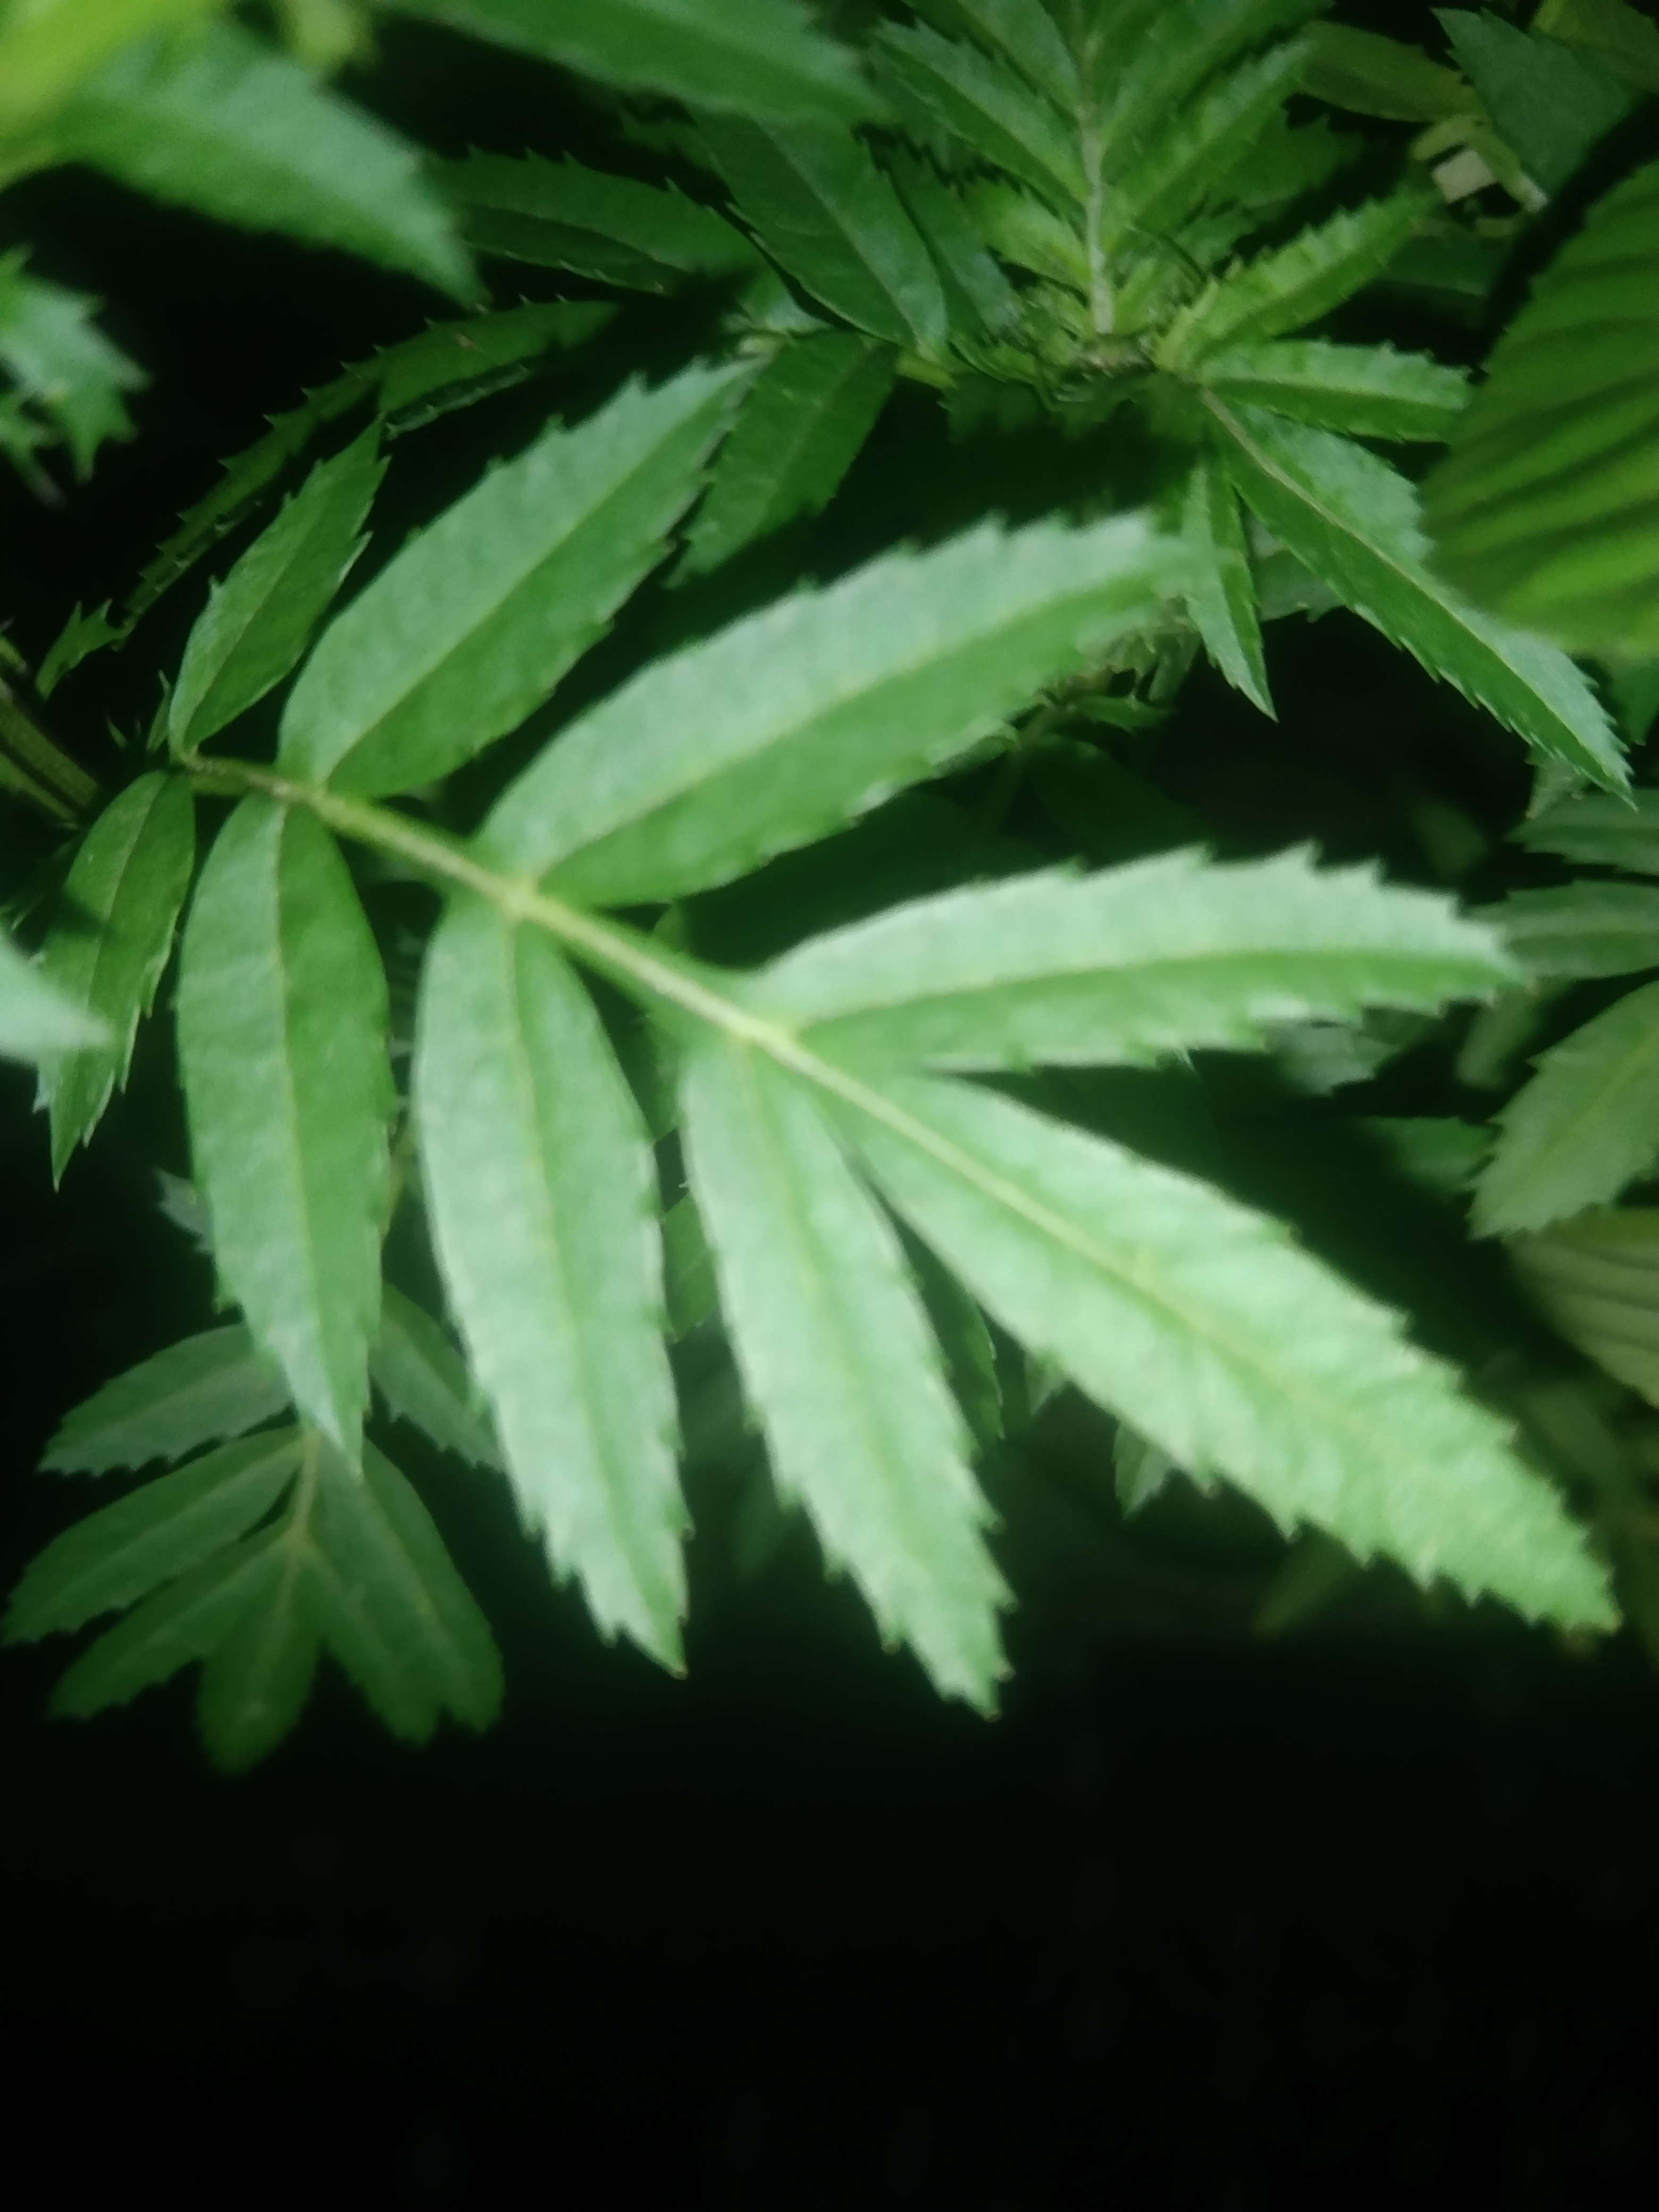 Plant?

marigold
